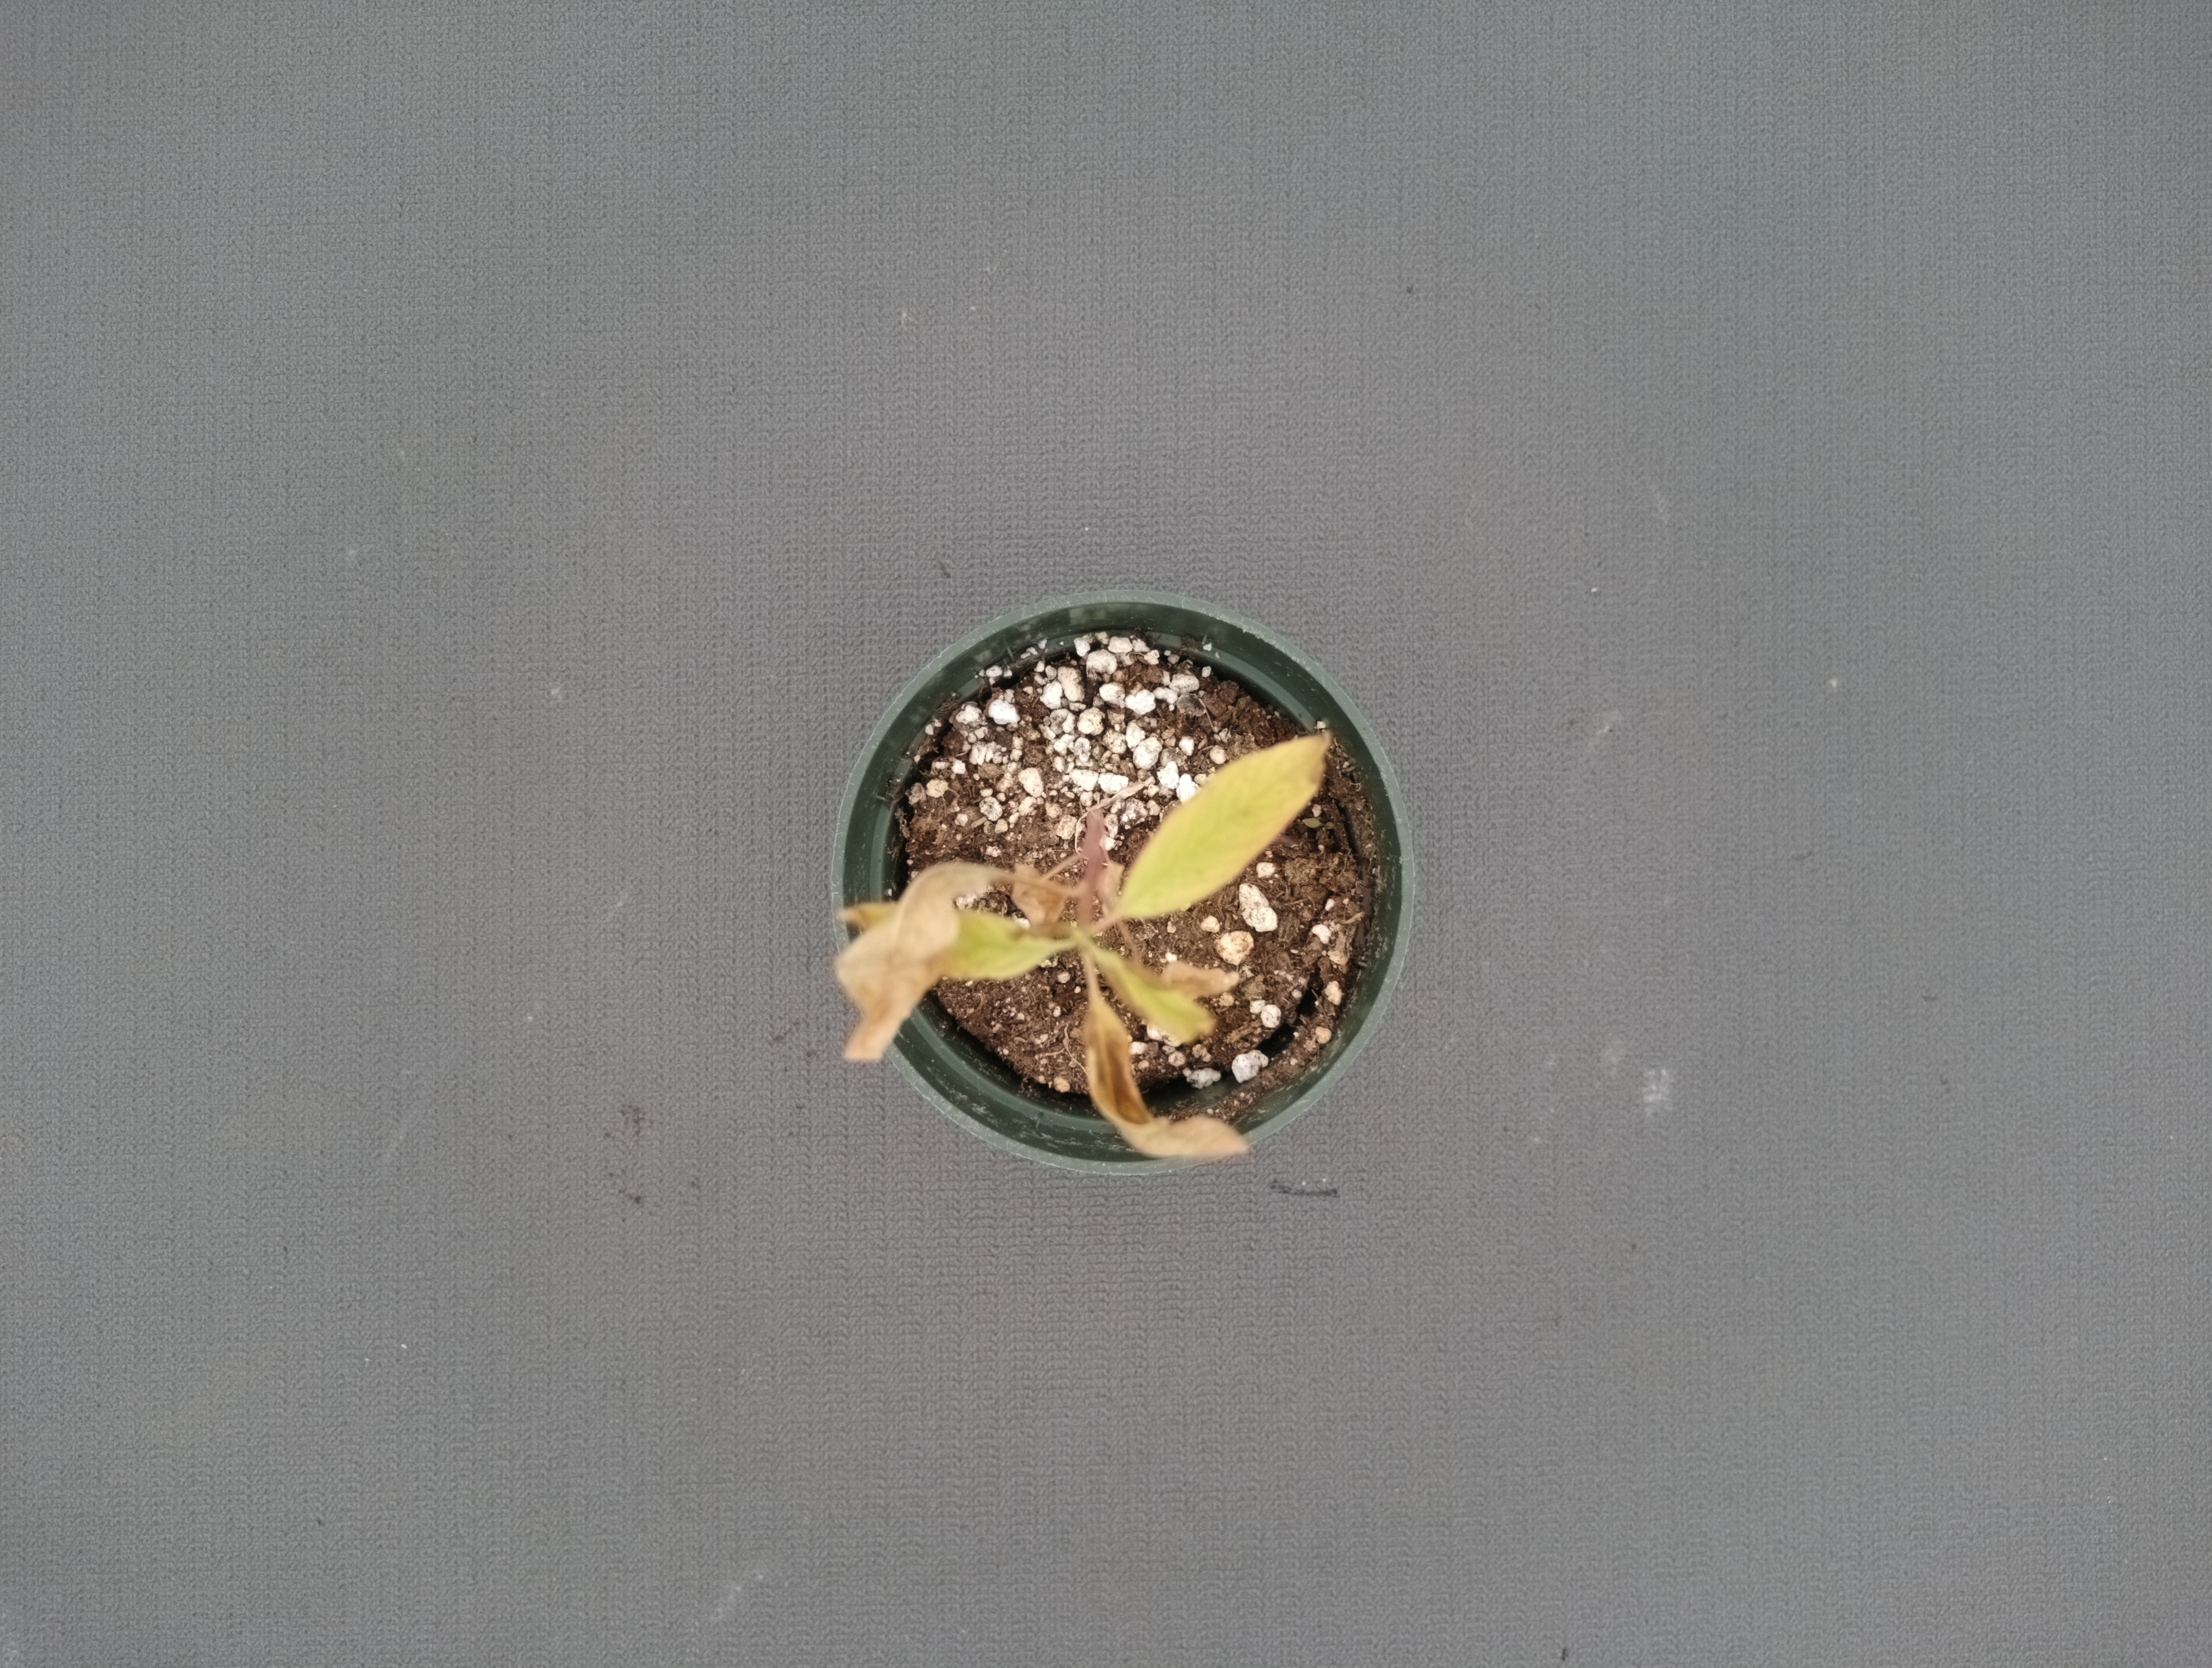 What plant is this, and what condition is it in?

waterhemp, chlorosis necrosis
